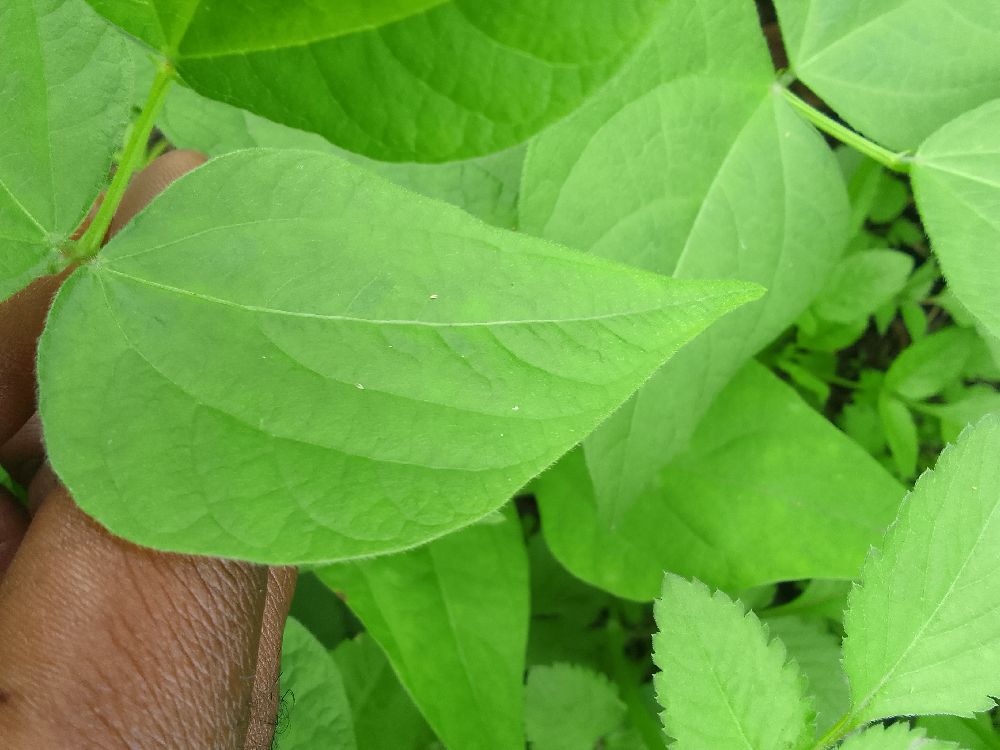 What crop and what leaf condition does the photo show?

common bean, healthy
